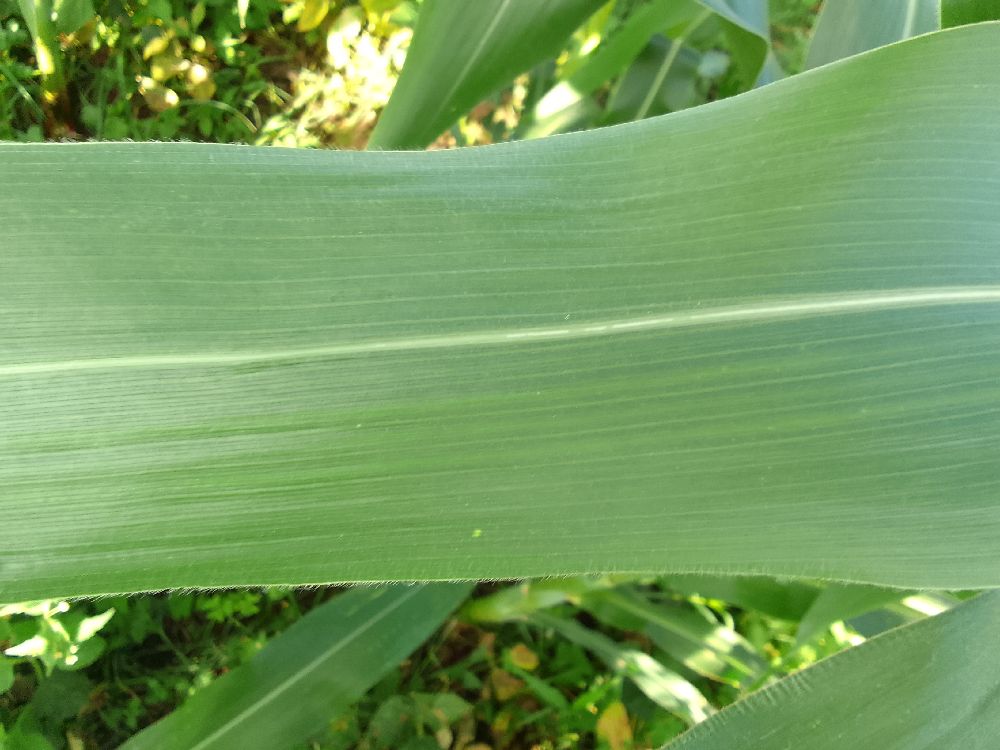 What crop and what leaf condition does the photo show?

maize, healthy
